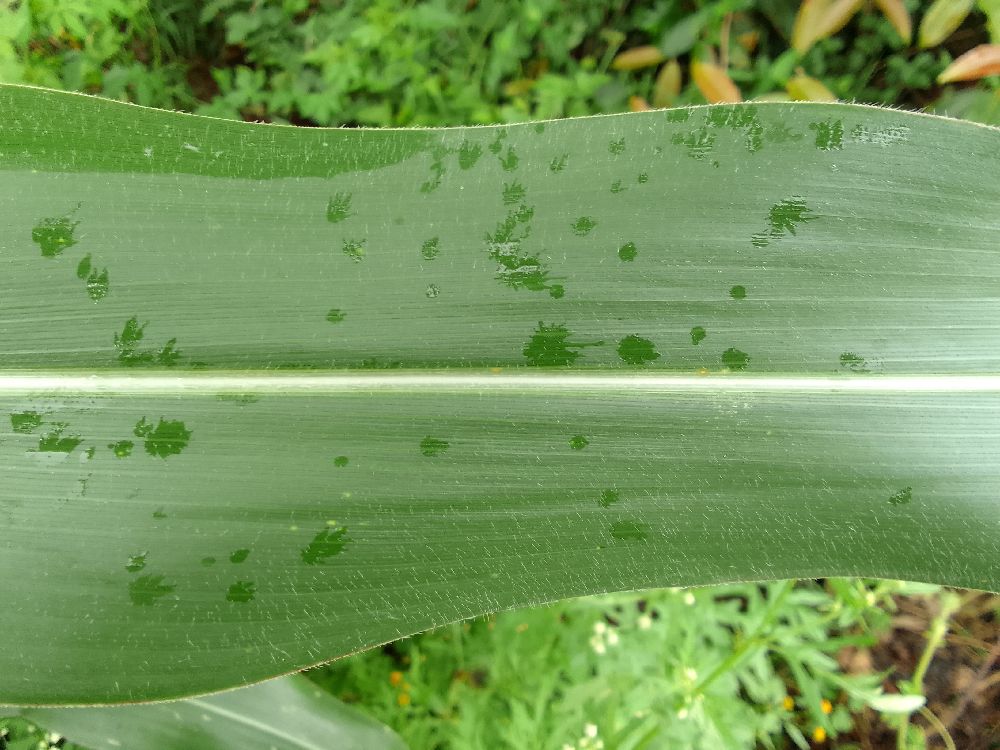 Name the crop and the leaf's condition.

maize, healthy
